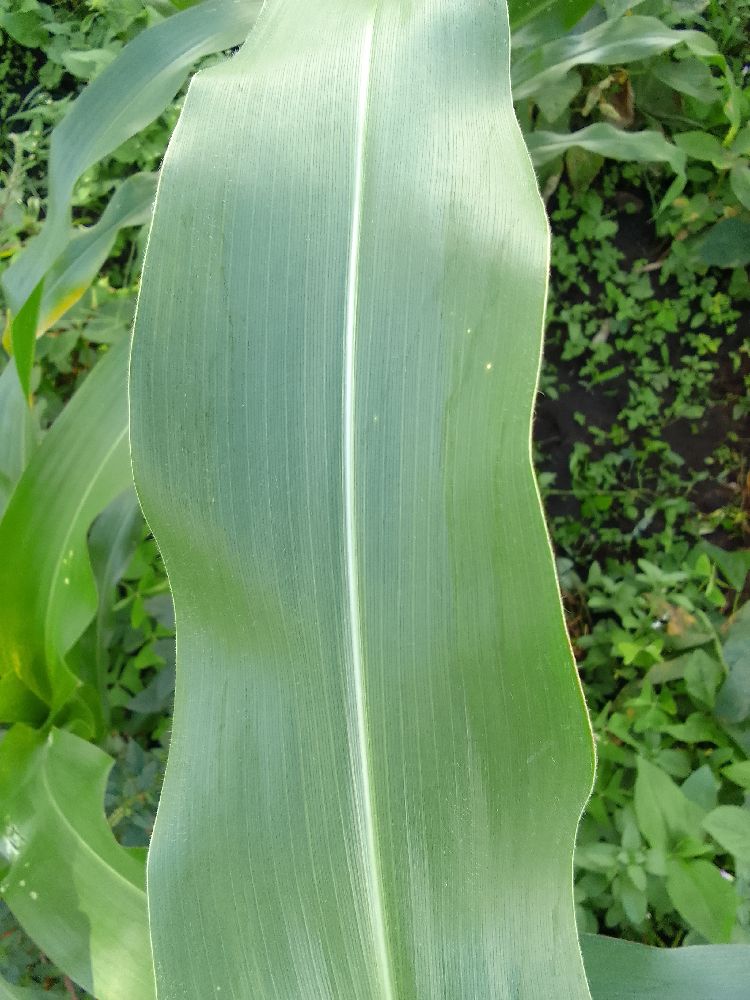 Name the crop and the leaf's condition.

maize, healthy
